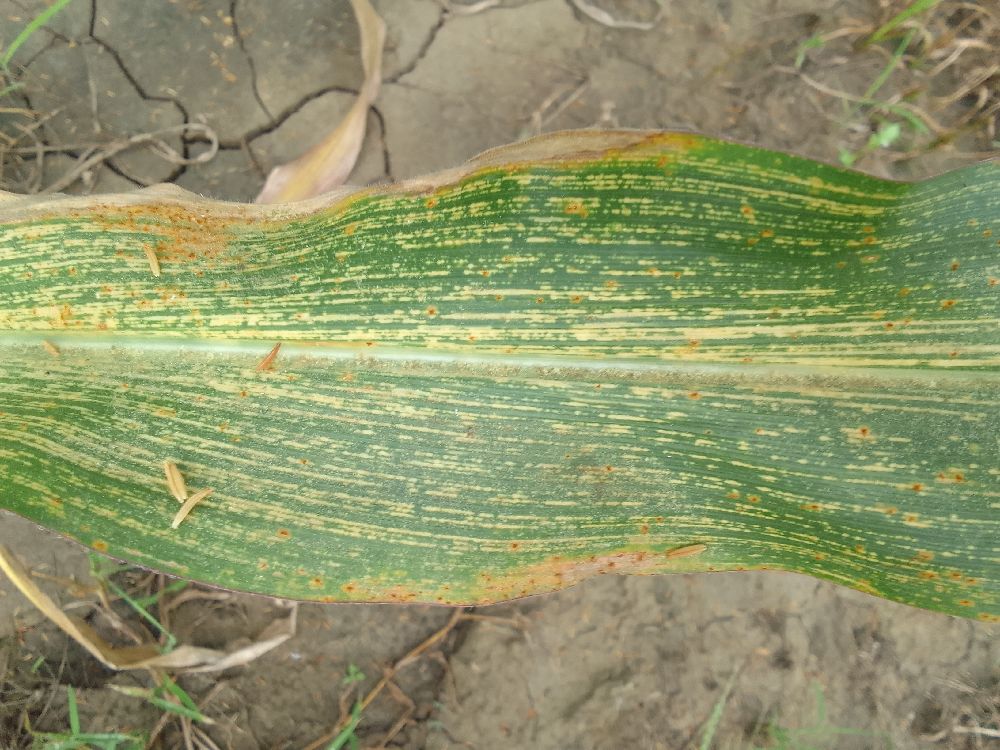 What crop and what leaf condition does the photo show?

maize, maize streak virus
